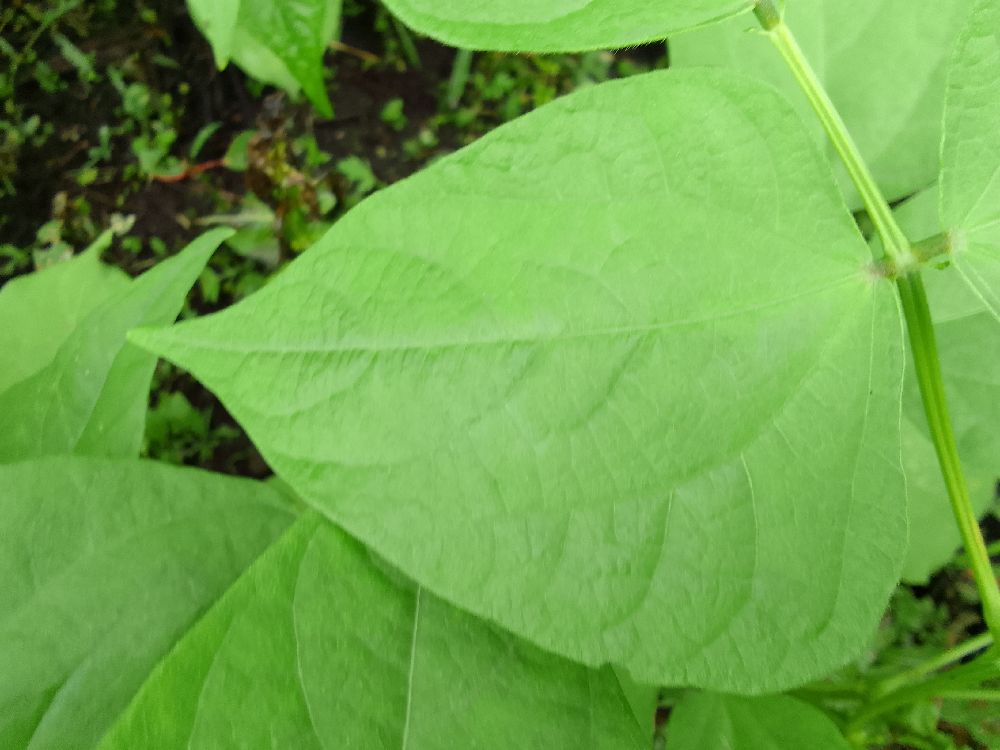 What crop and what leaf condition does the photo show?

common bean, healthy
